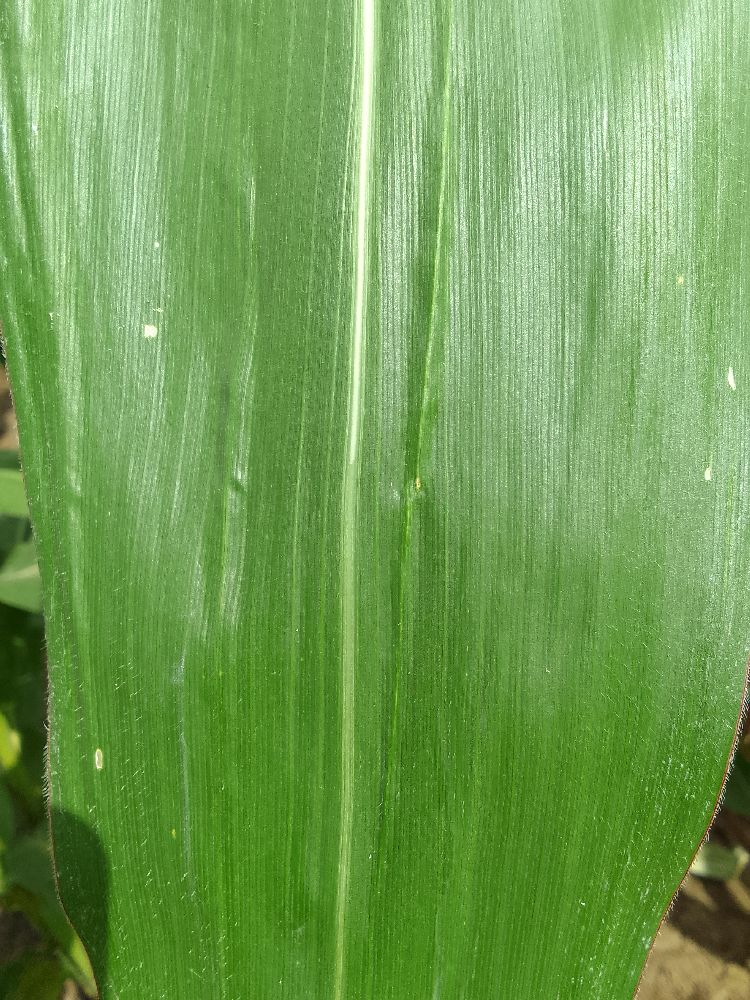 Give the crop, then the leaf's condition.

maize, healthy
